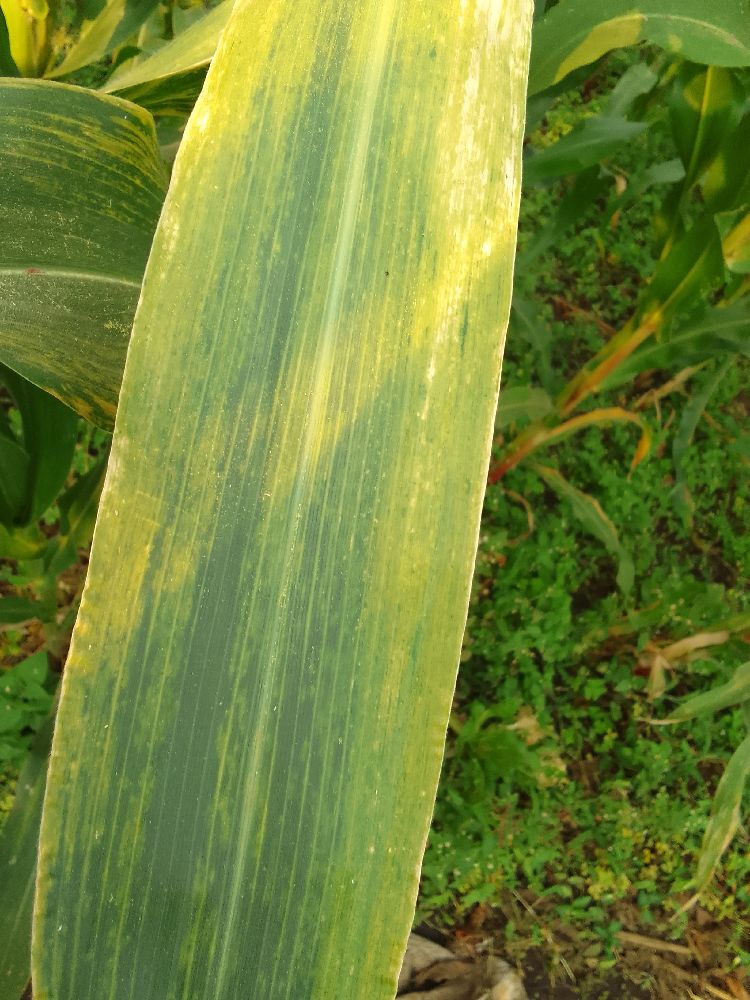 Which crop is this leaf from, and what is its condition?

maize, maize lethal necrosis
